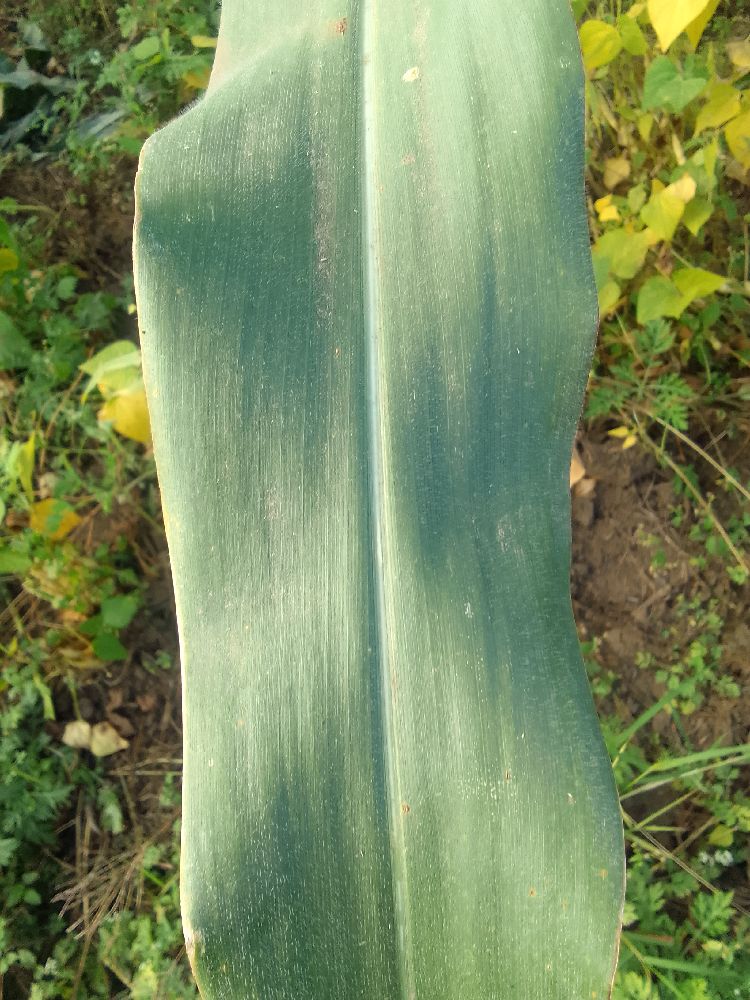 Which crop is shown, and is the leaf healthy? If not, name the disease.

maize, healthy
